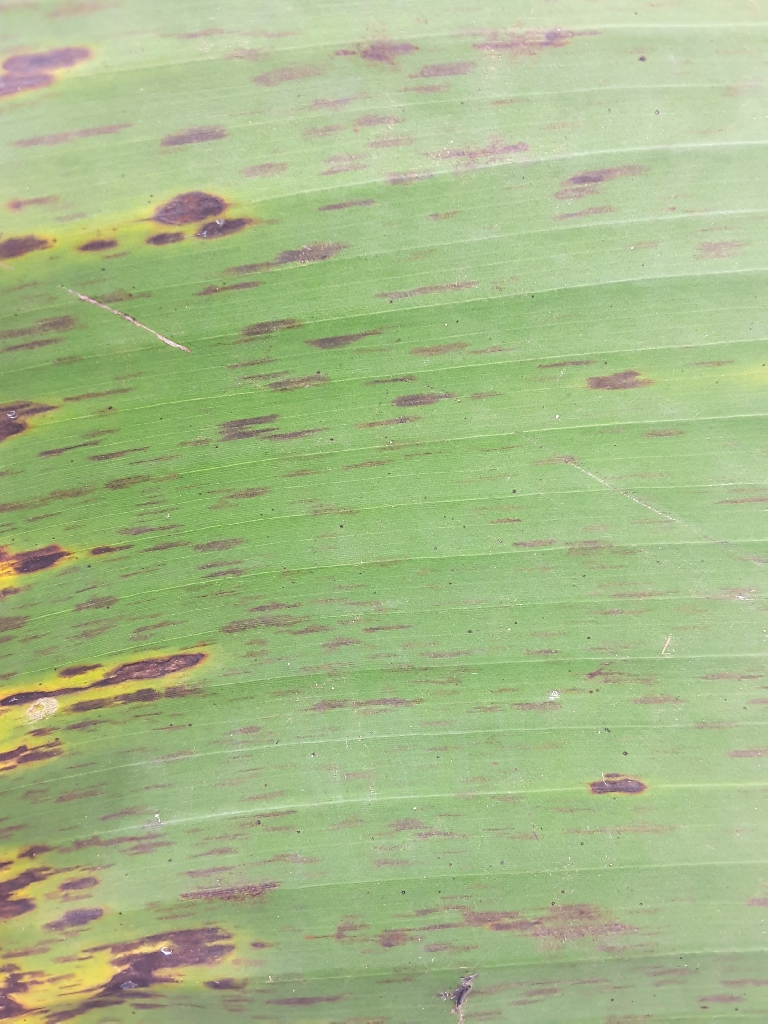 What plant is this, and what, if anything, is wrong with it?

banana, black sigatoka
